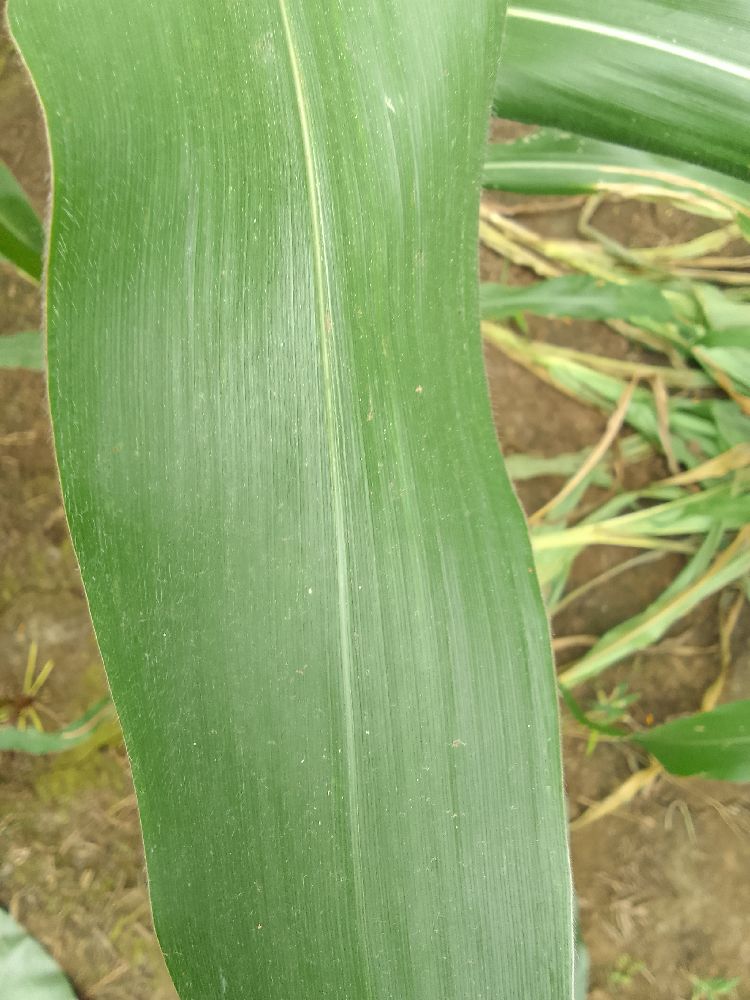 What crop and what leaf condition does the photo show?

maize, healthy
